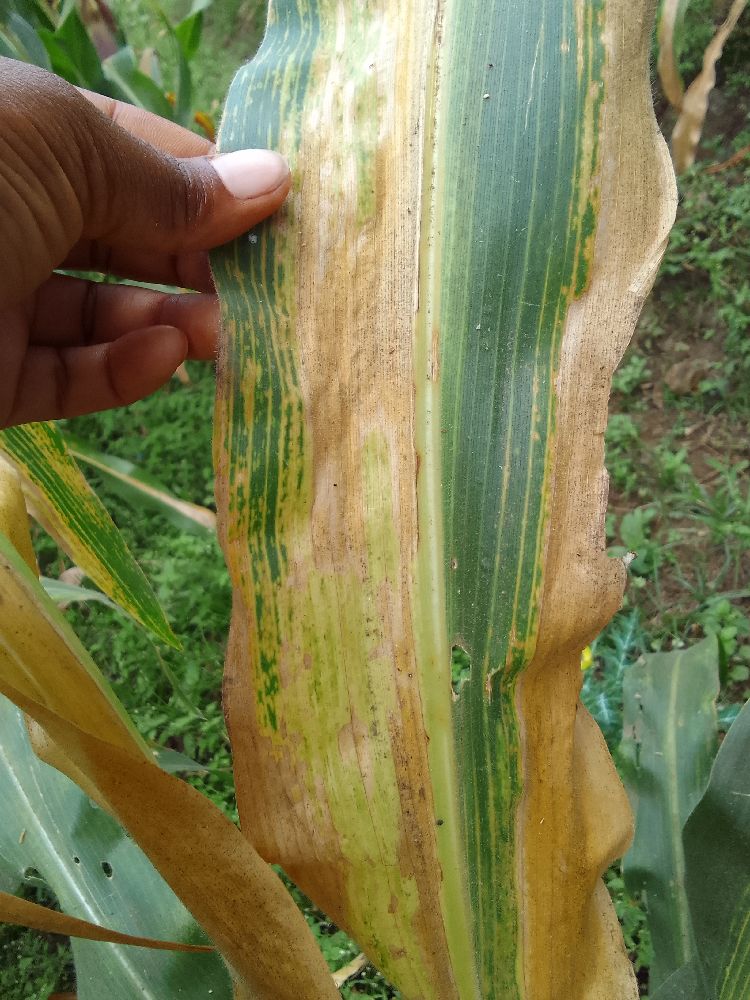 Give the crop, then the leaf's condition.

maize, maize lethal necrosis
